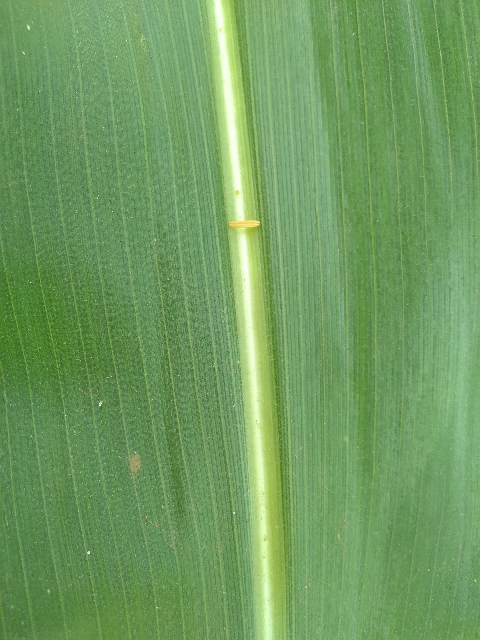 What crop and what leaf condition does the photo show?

maize, healthy
